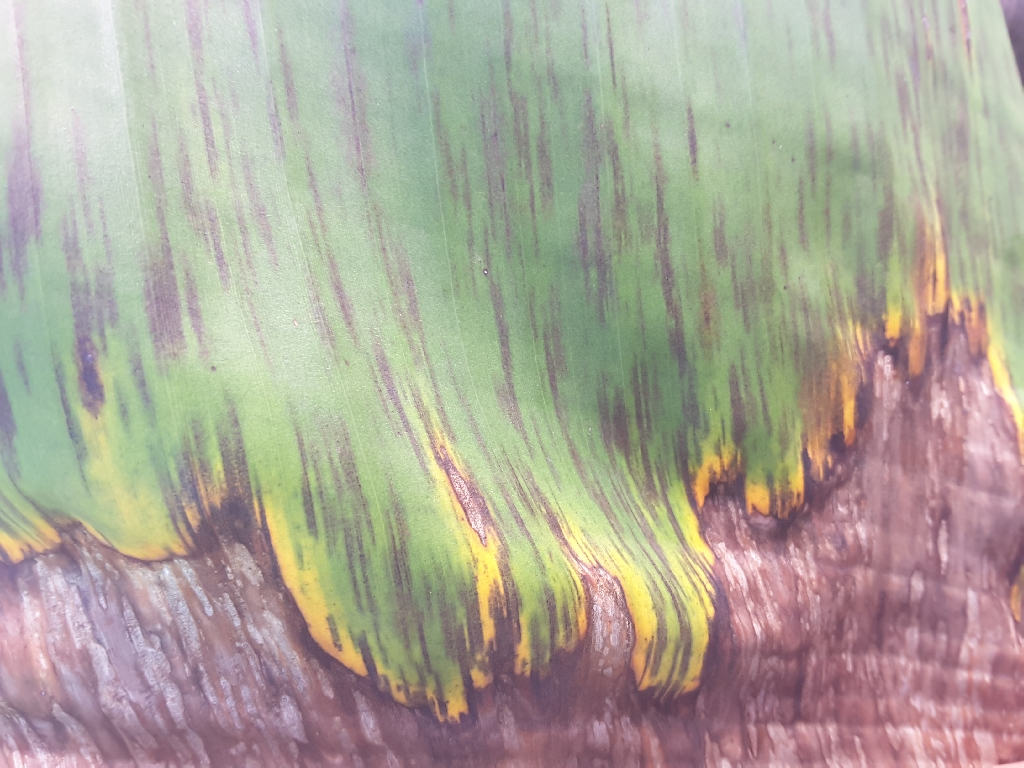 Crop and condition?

banana, black sigatoka
